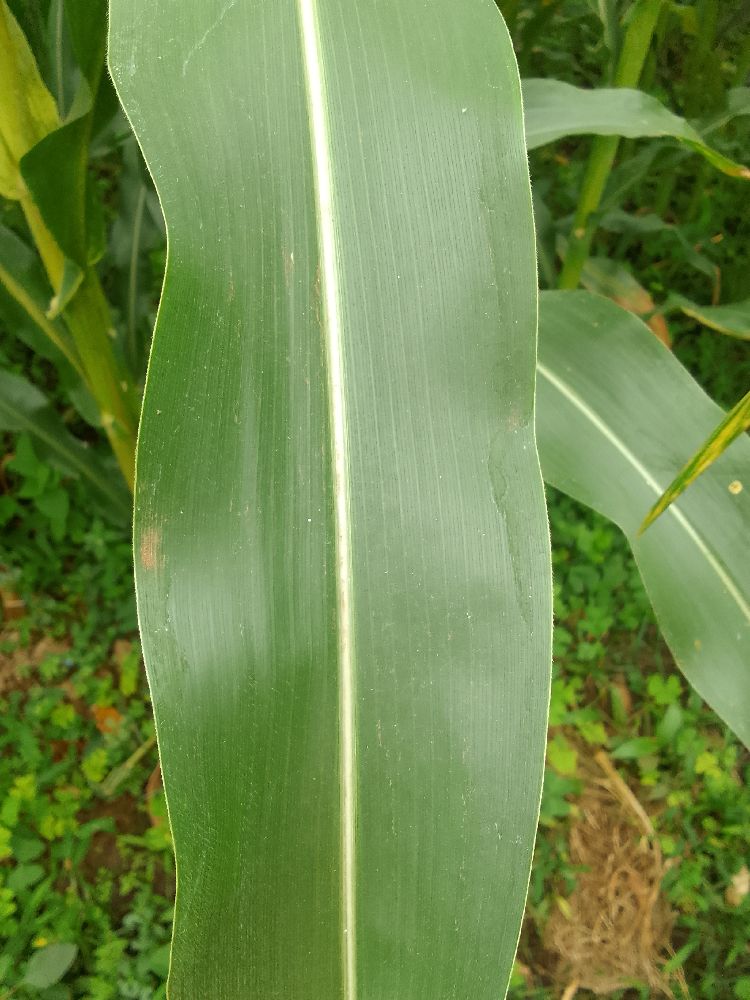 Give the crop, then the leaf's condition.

maize, healthy
